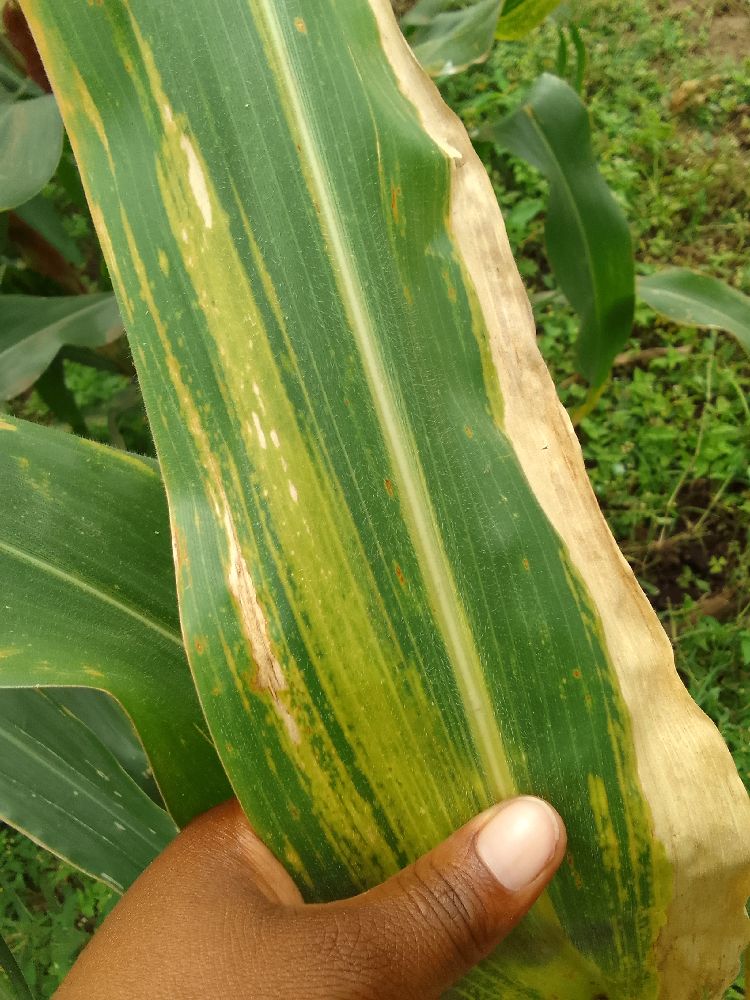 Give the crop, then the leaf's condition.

maize, maize lethal necrosis
